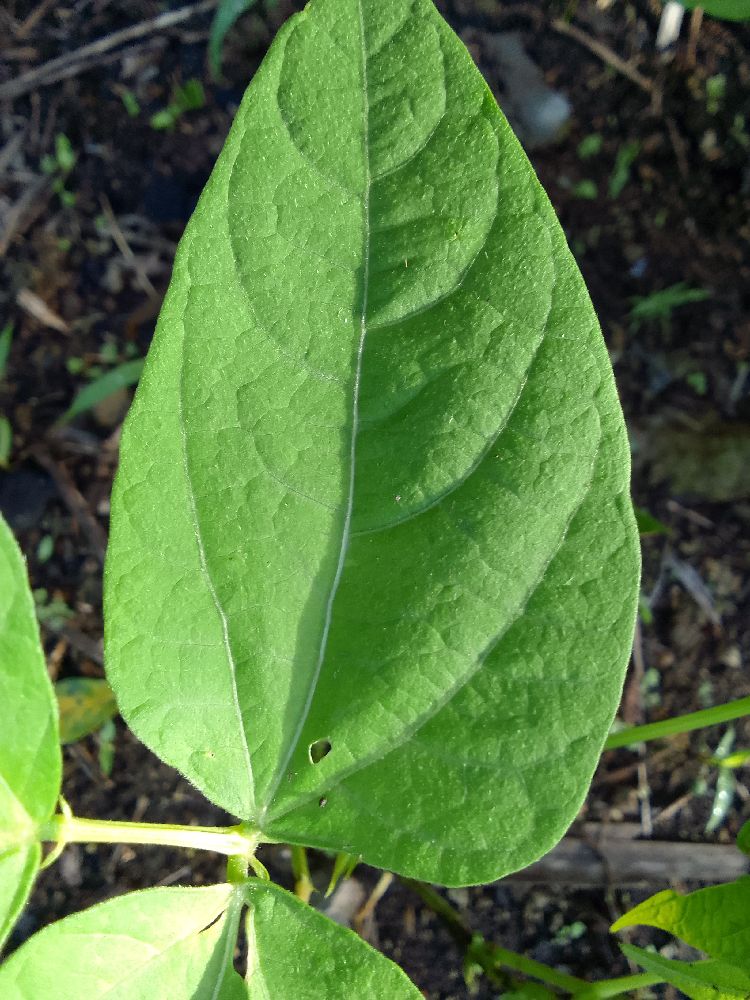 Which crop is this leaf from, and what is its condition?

common bean, healthy
